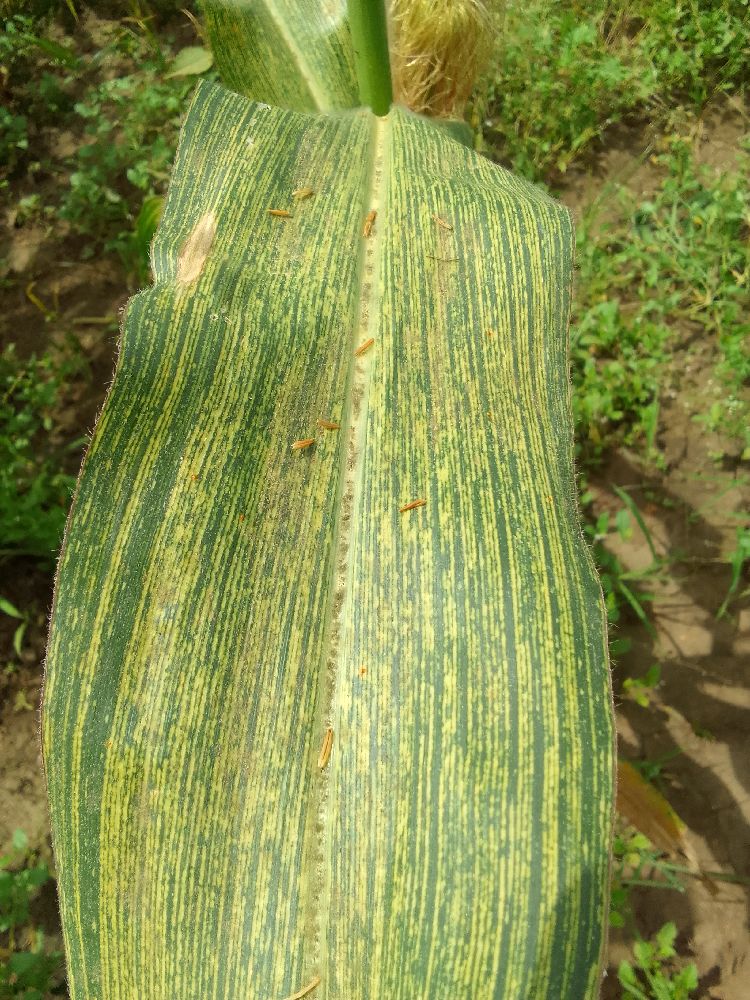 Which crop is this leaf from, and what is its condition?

maize, maize streak virus
